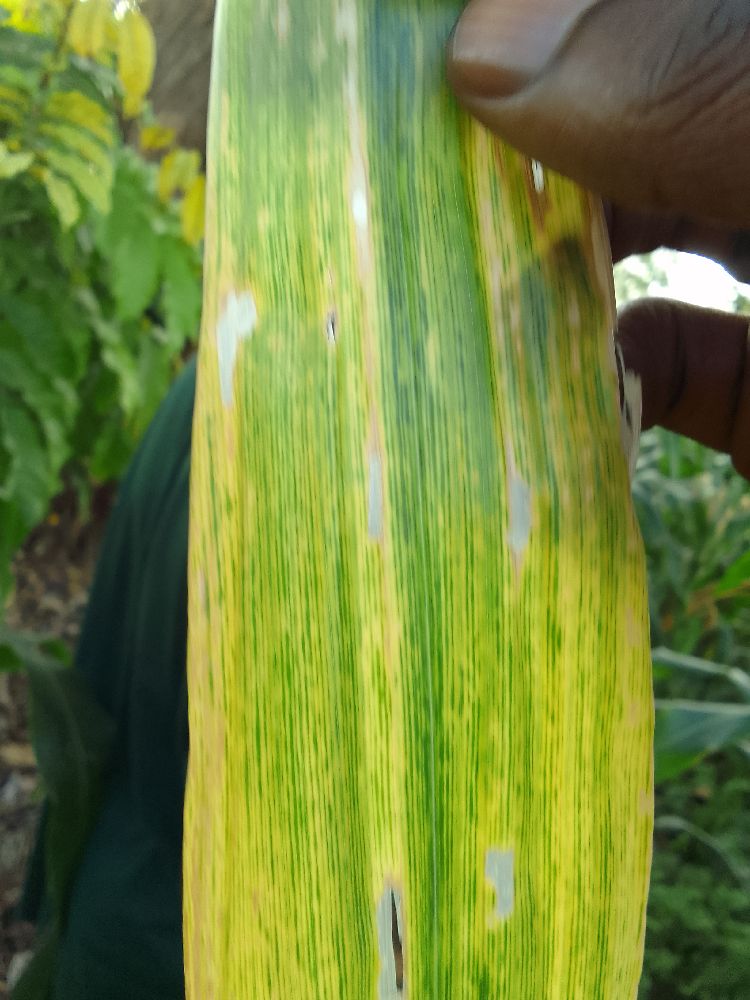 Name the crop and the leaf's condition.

maize, maize lethal necrosis
